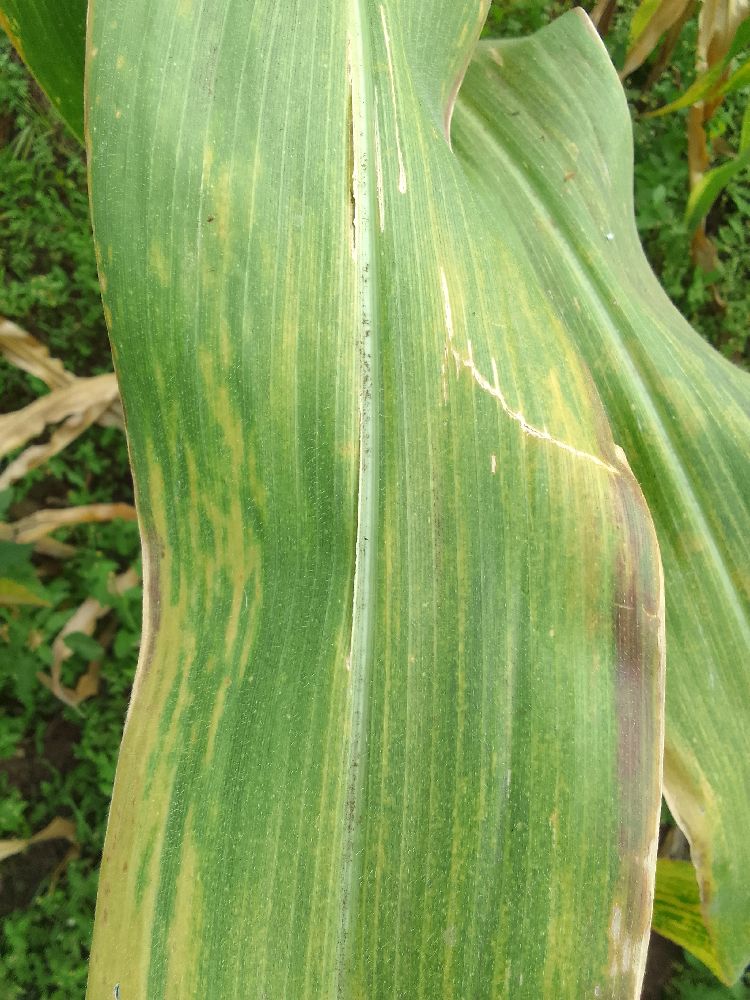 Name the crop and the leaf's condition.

maize, maize lethal necrosis
